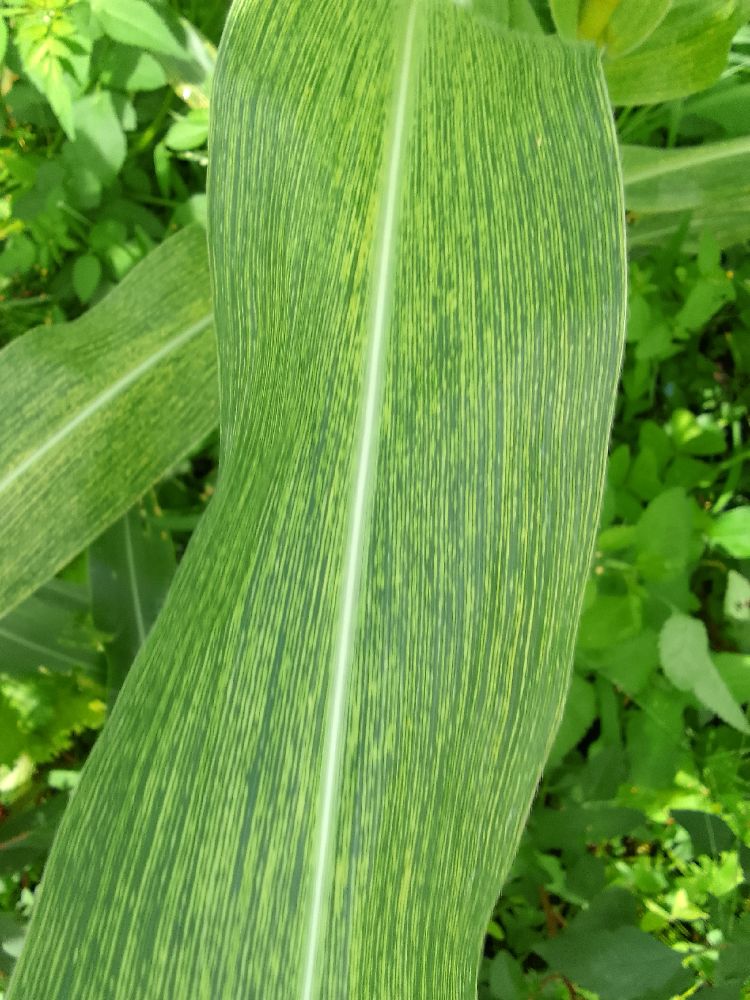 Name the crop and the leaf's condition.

maize, maize streak virus
